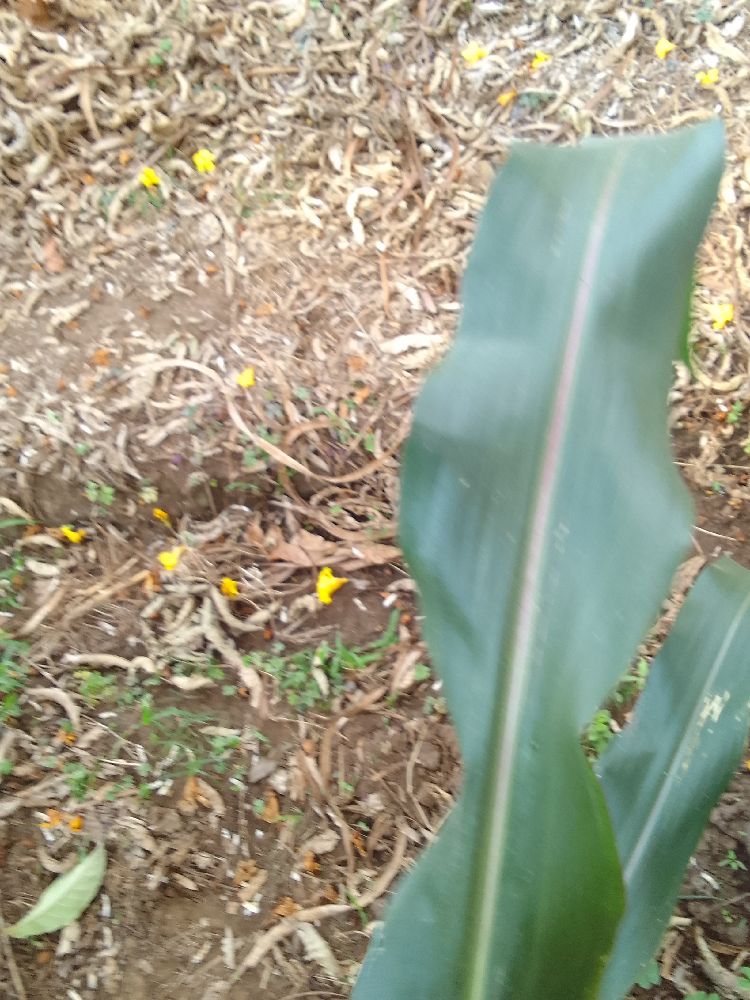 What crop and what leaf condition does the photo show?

maize, healthy
